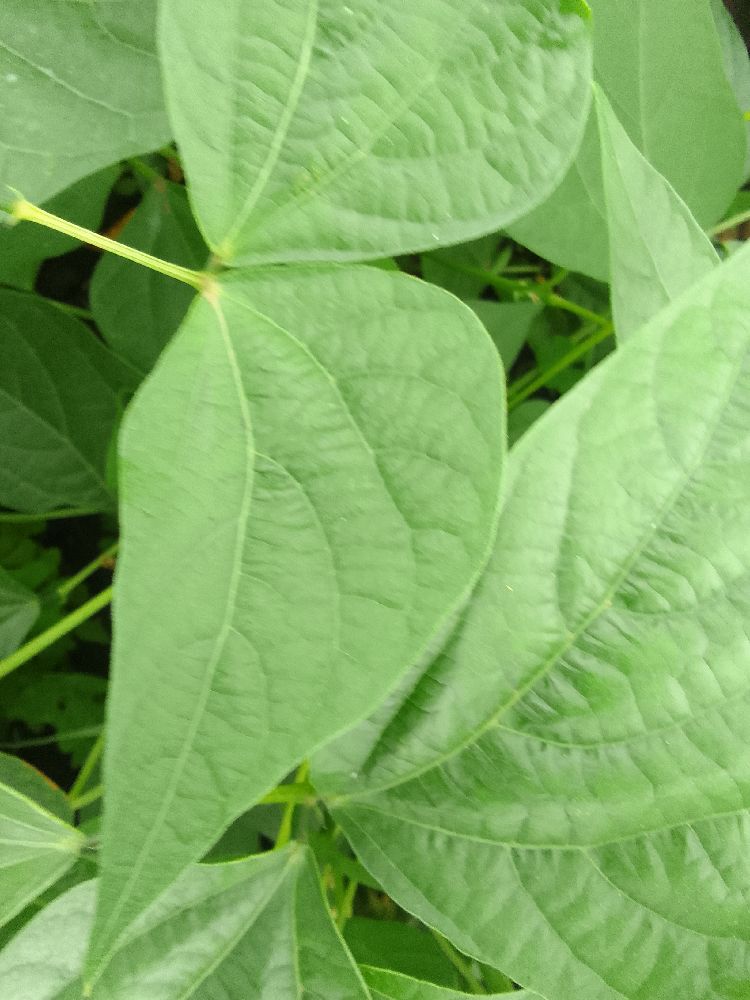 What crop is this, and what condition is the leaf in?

common bean, healthy
